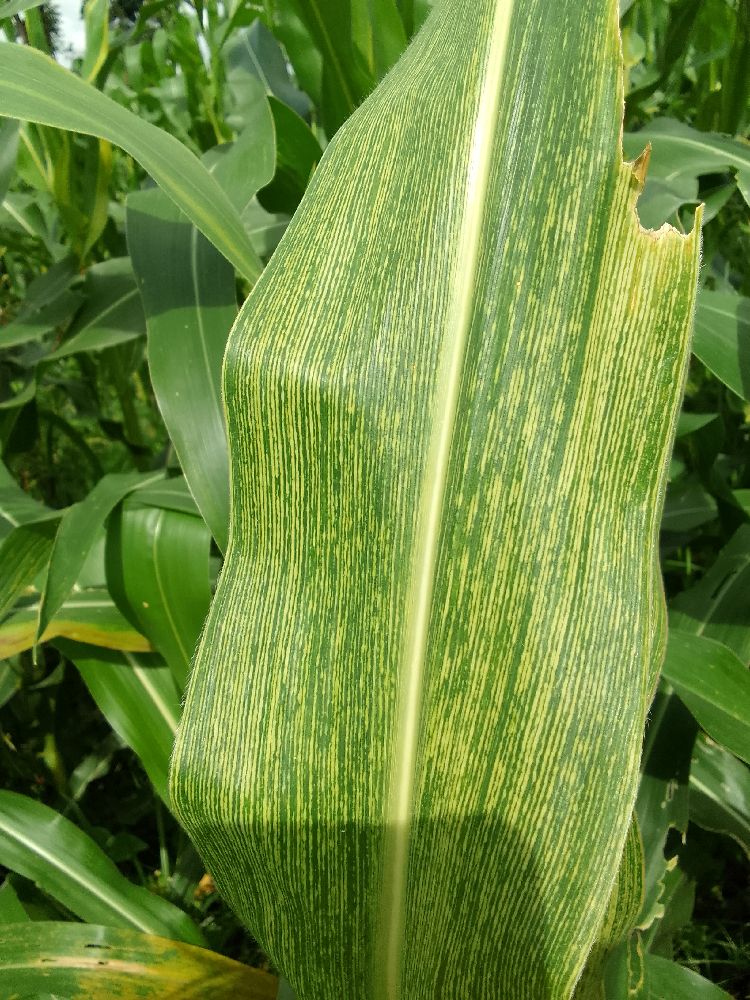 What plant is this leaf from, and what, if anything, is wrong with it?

maize, maize streak virus
